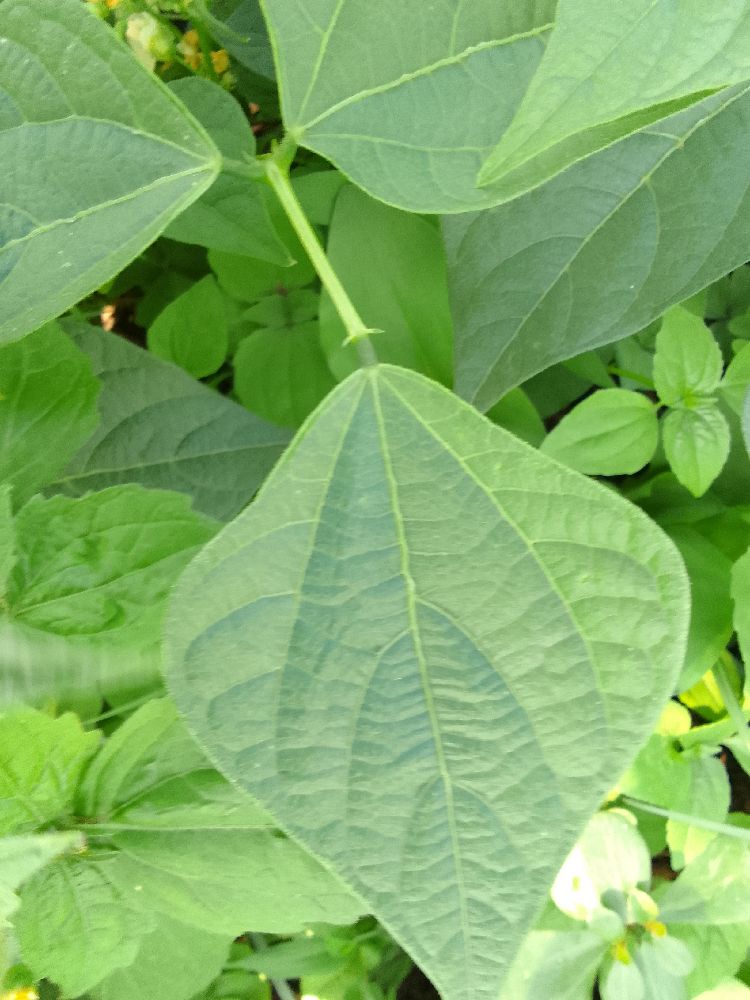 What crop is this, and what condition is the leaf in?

common bean, healthy
